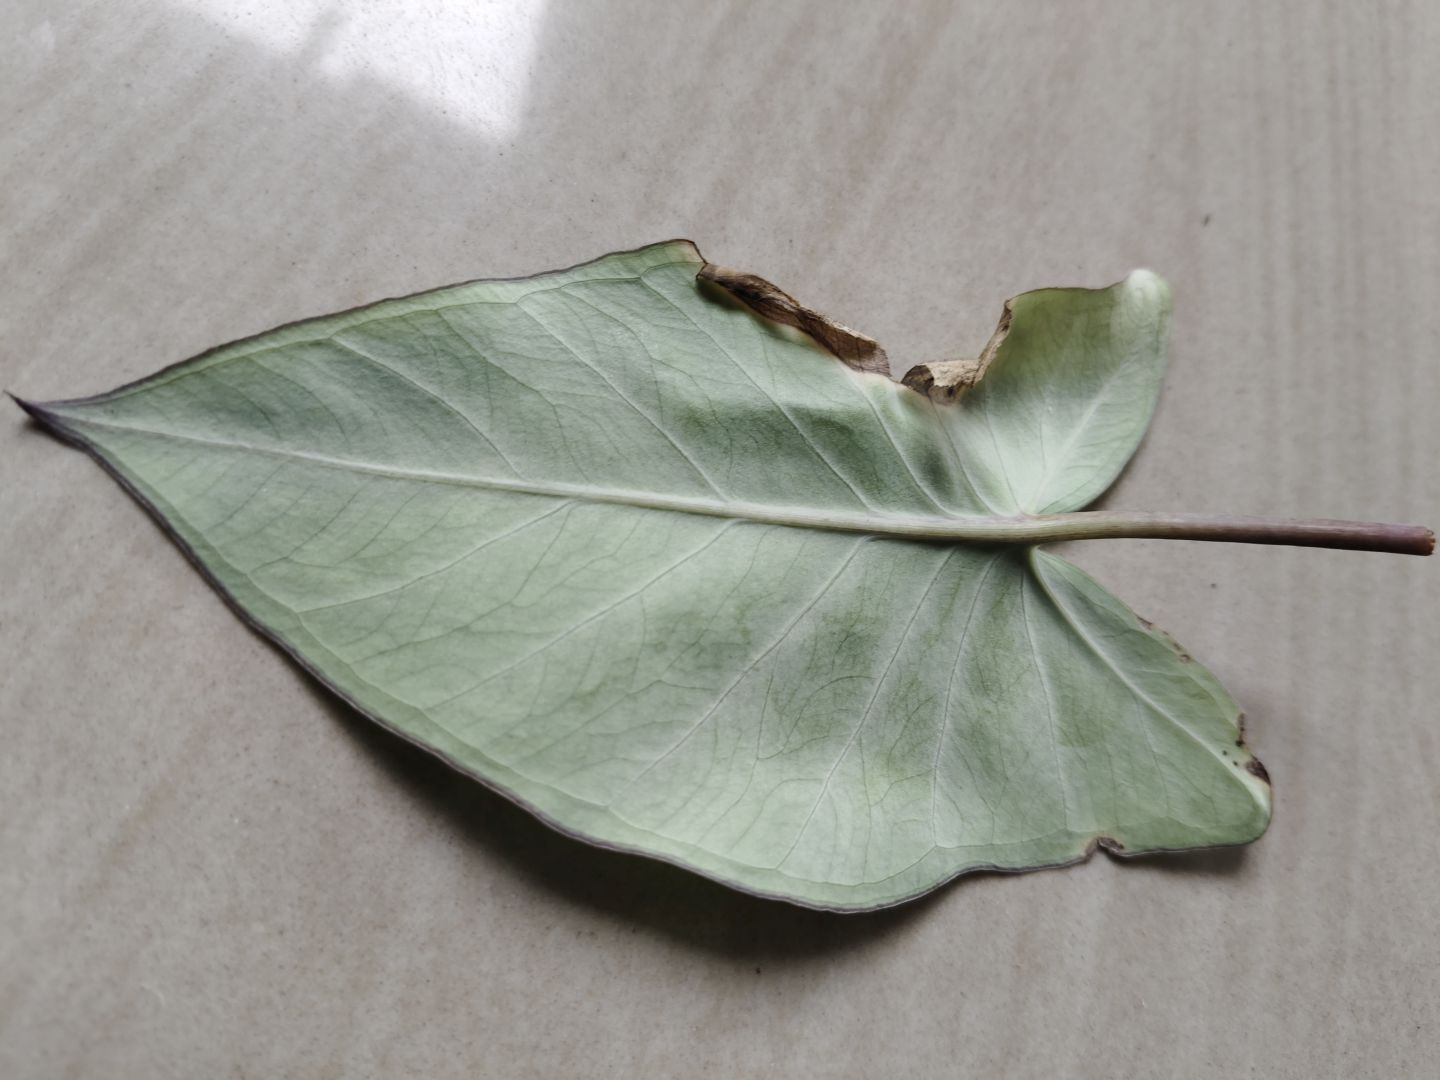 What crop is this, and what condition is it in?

taro, leaf blight
